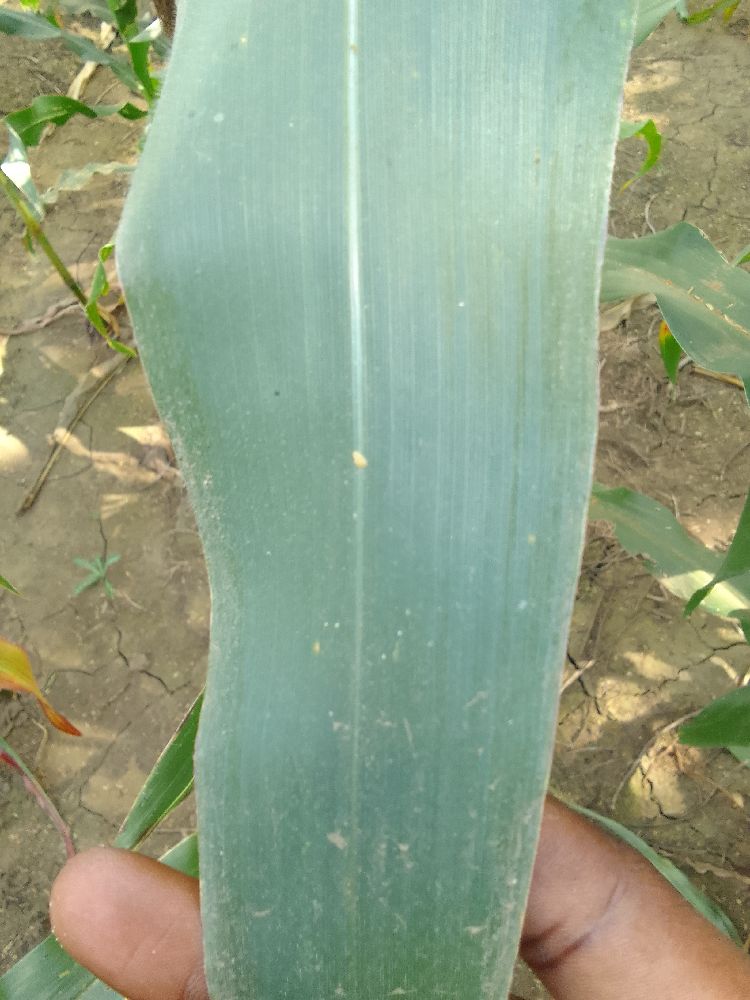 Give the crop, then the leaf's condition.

maize, healthy
